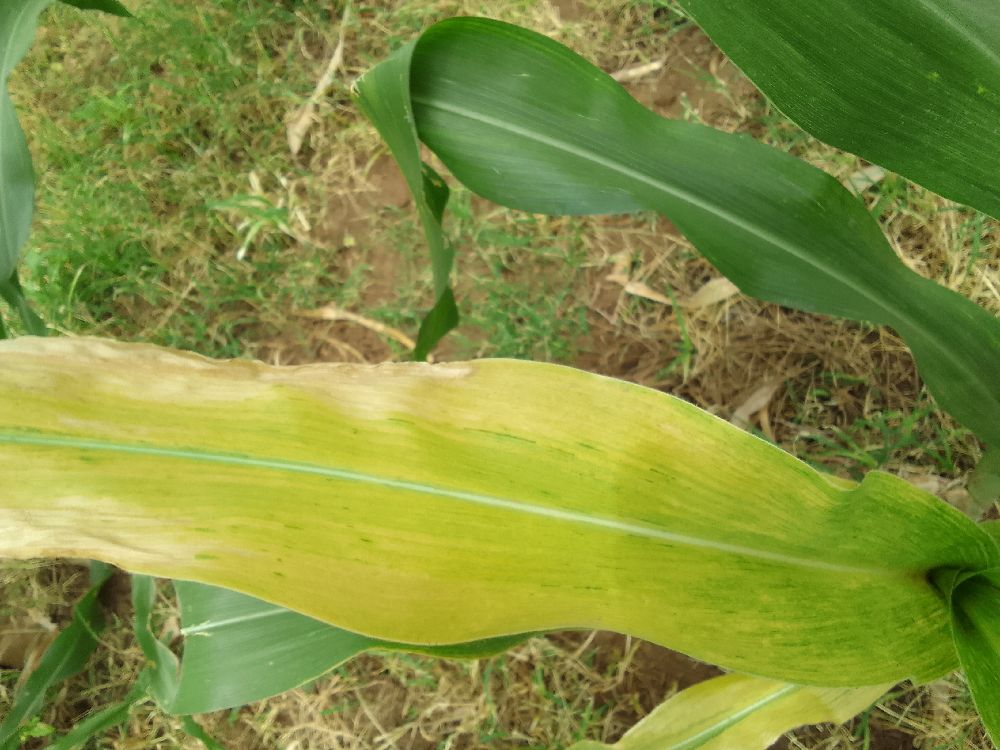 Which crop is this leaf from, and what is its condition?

maize, maize lethal necrosis
